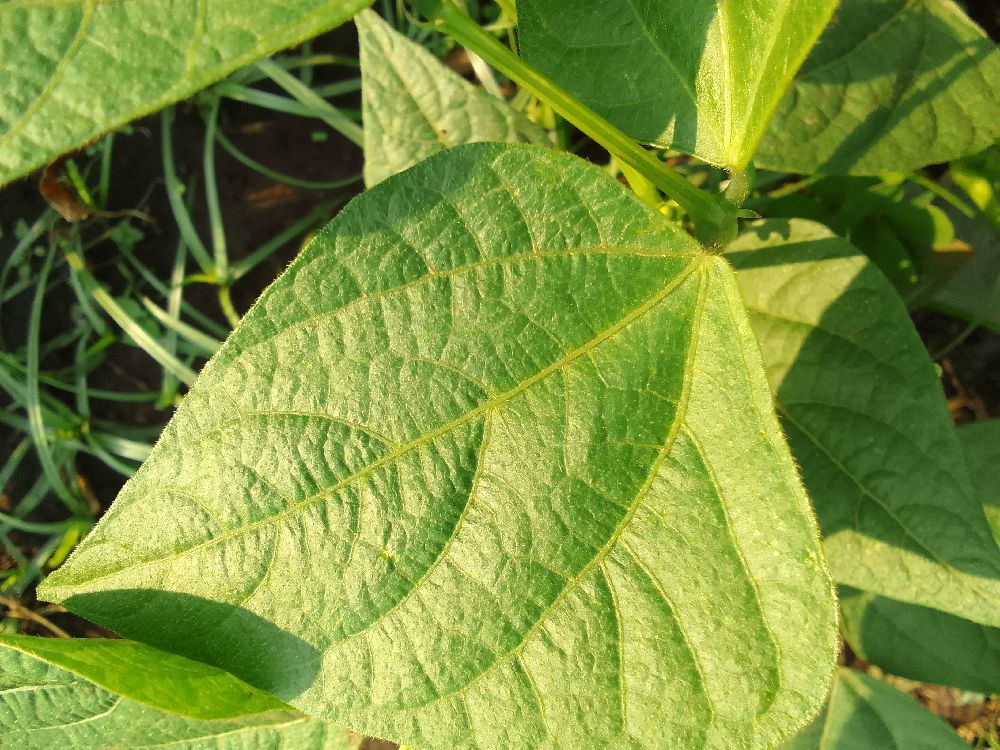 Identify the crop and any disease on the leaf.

common bean, healthy
